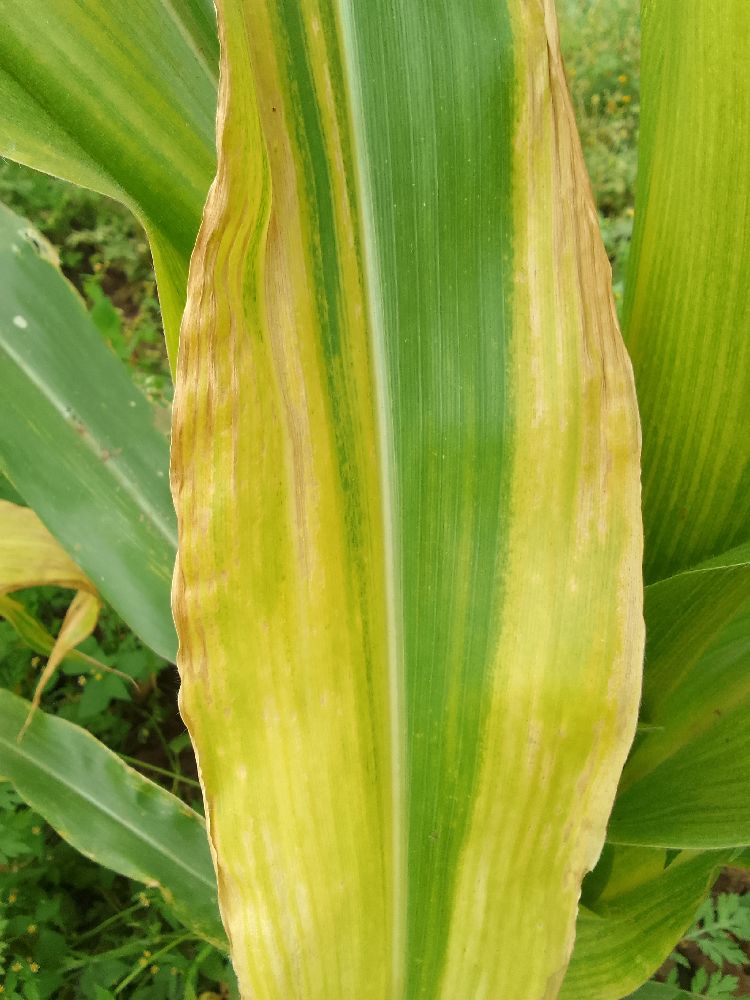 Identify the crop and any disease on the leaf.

maize, maize lethal necrosis
